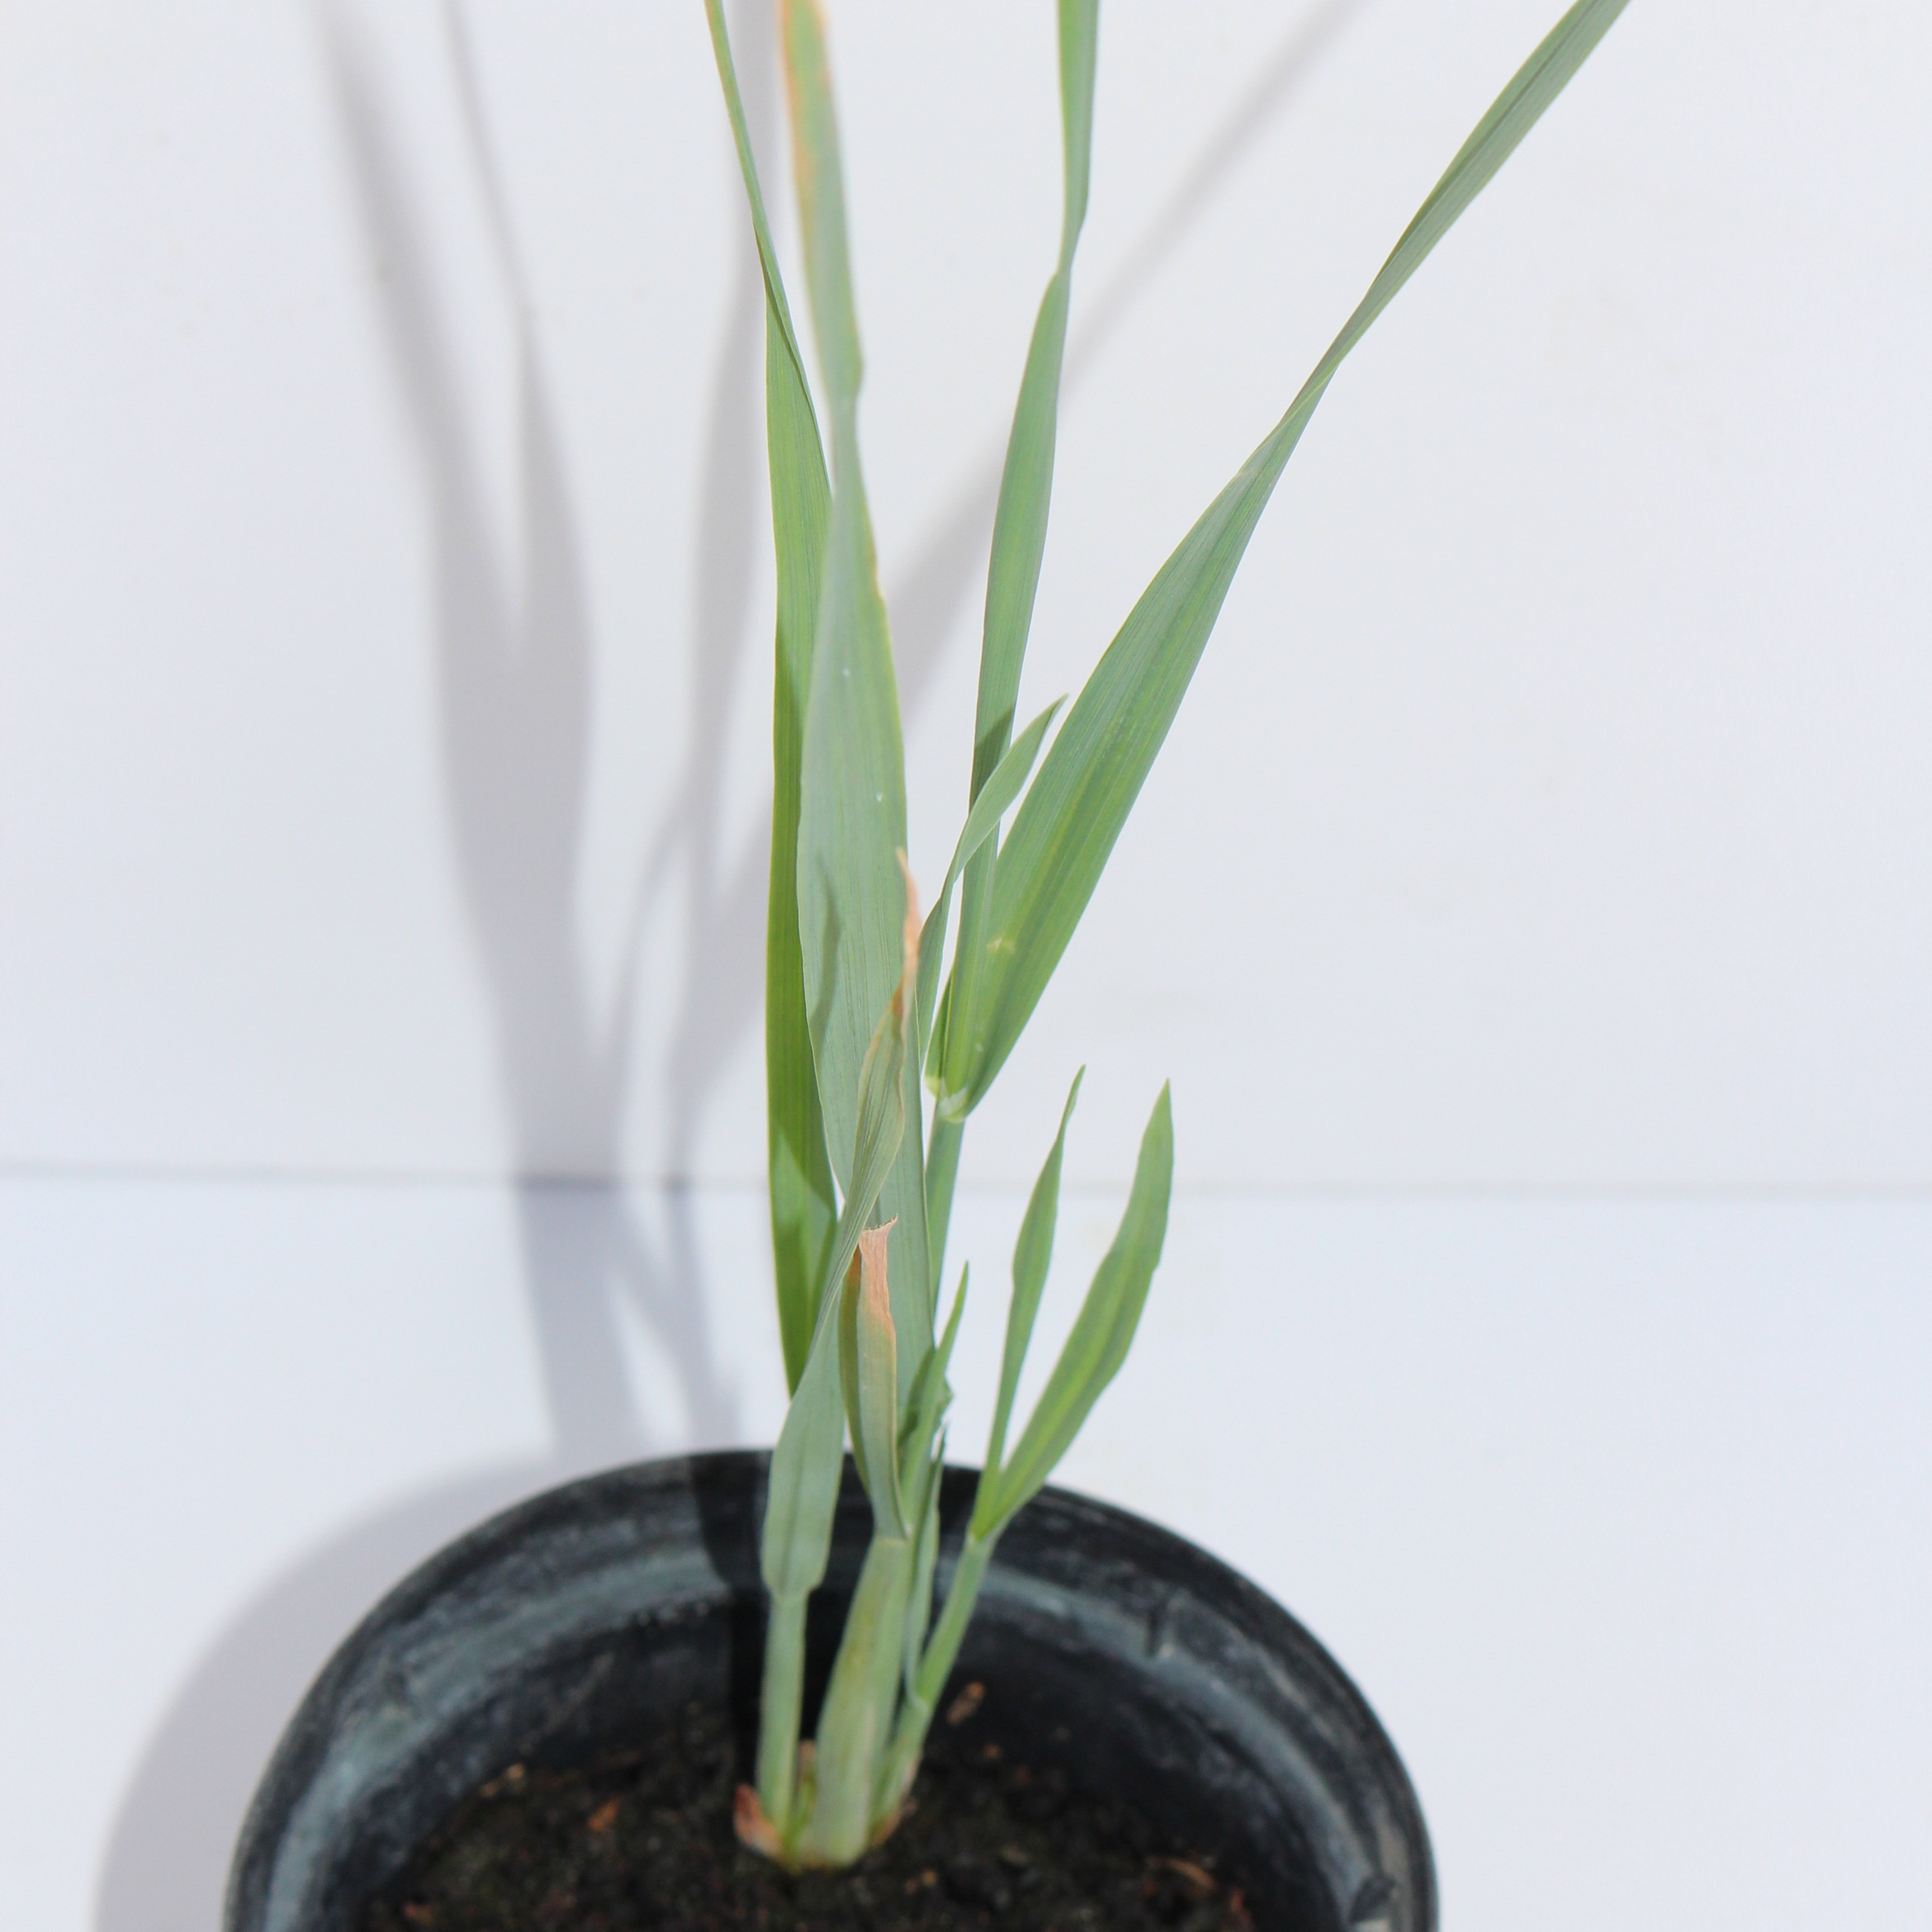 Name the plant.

Avena sterilis
